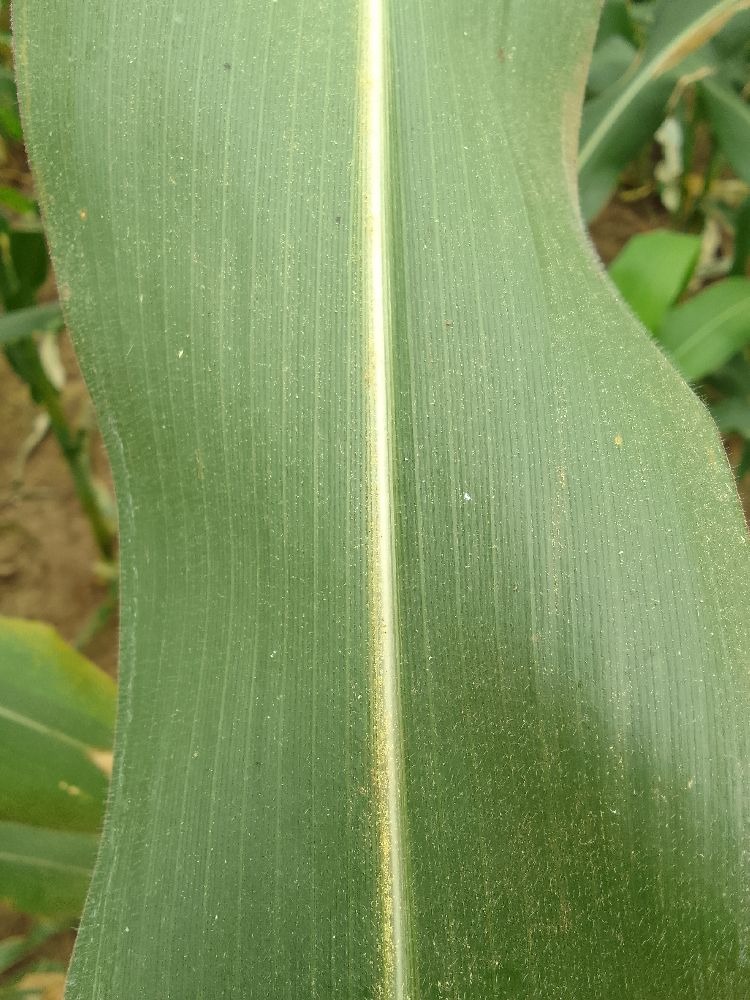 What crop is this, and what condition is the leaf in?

maize, healthy
